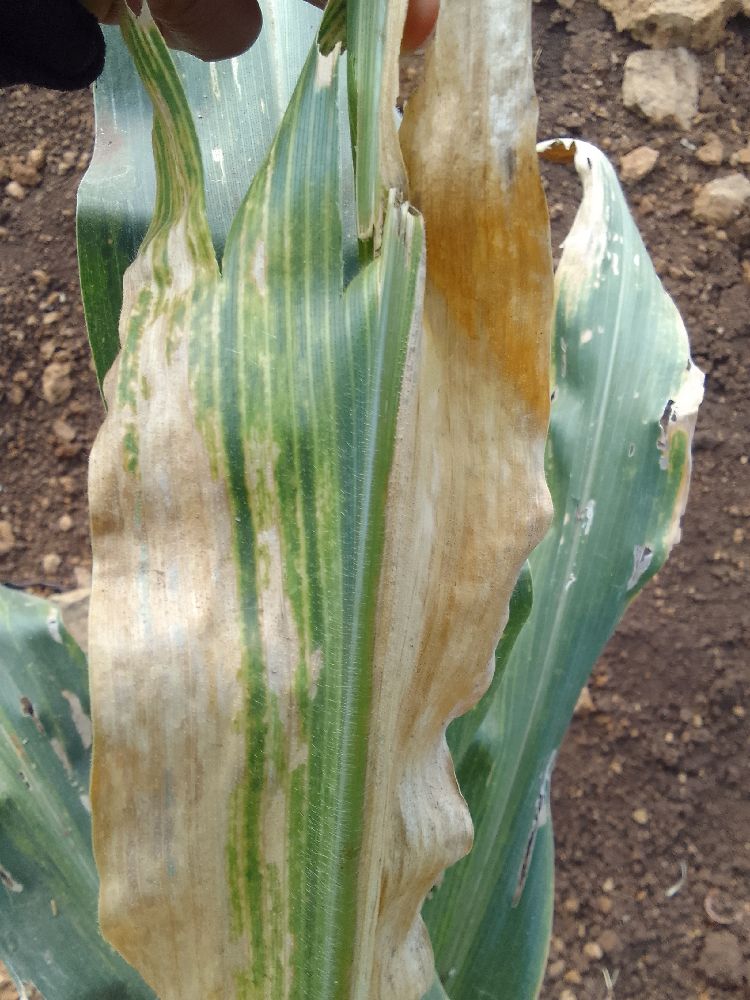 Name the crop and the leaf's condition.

maize, maize lethal necrosis
